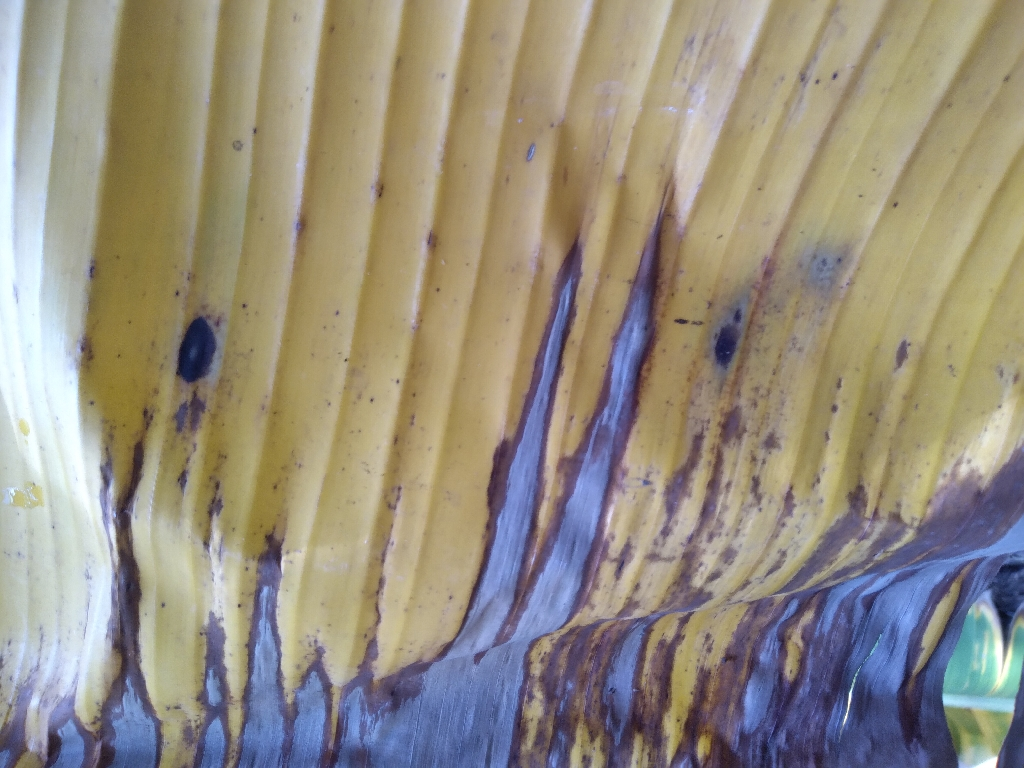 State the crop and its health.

banana, fusarium wilt race 1
